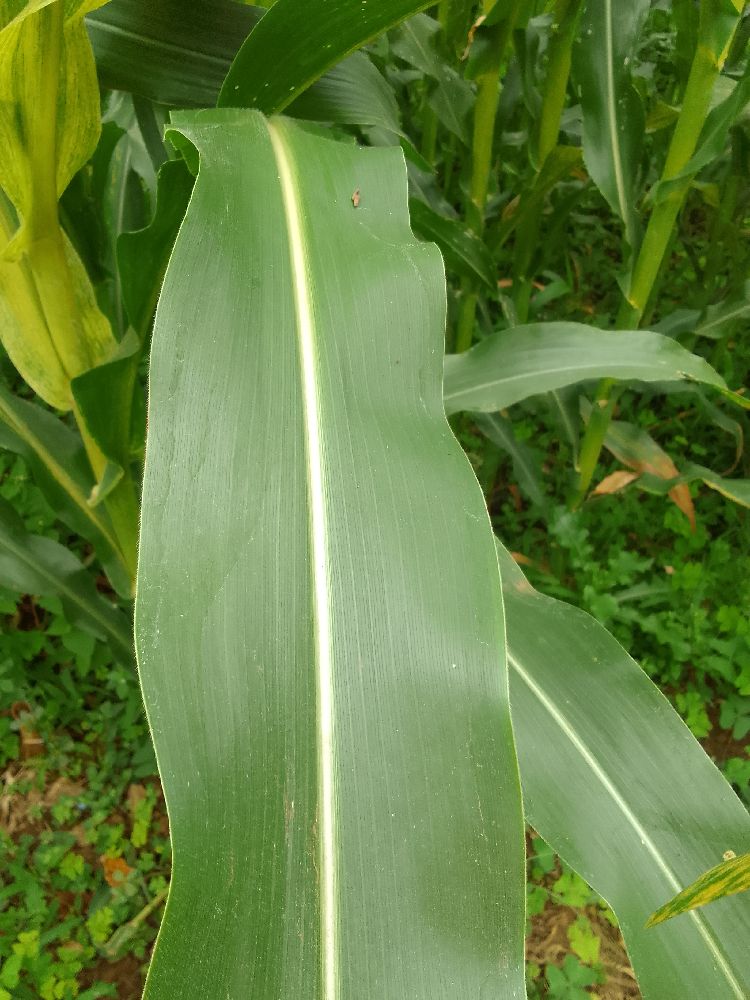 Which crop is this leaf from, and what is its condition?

maize, healthy
